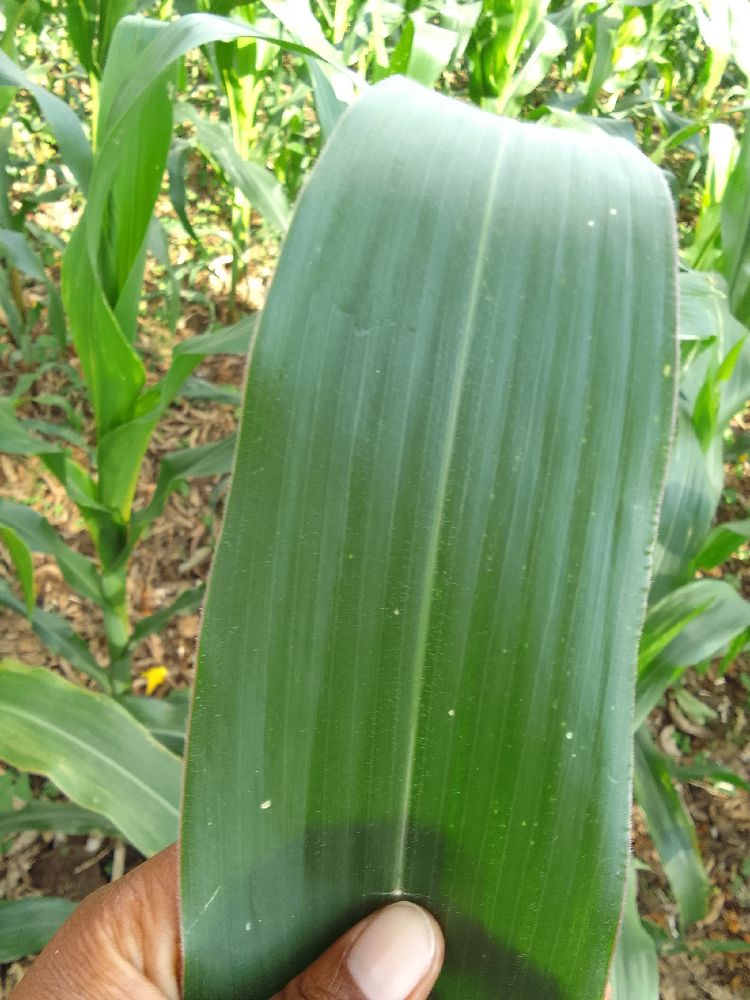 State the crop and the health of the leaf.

maize, healthy
